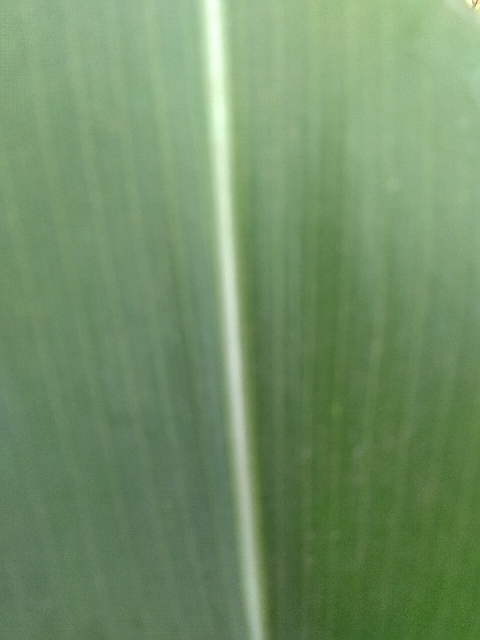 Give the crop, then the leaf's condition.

maize, healthy
